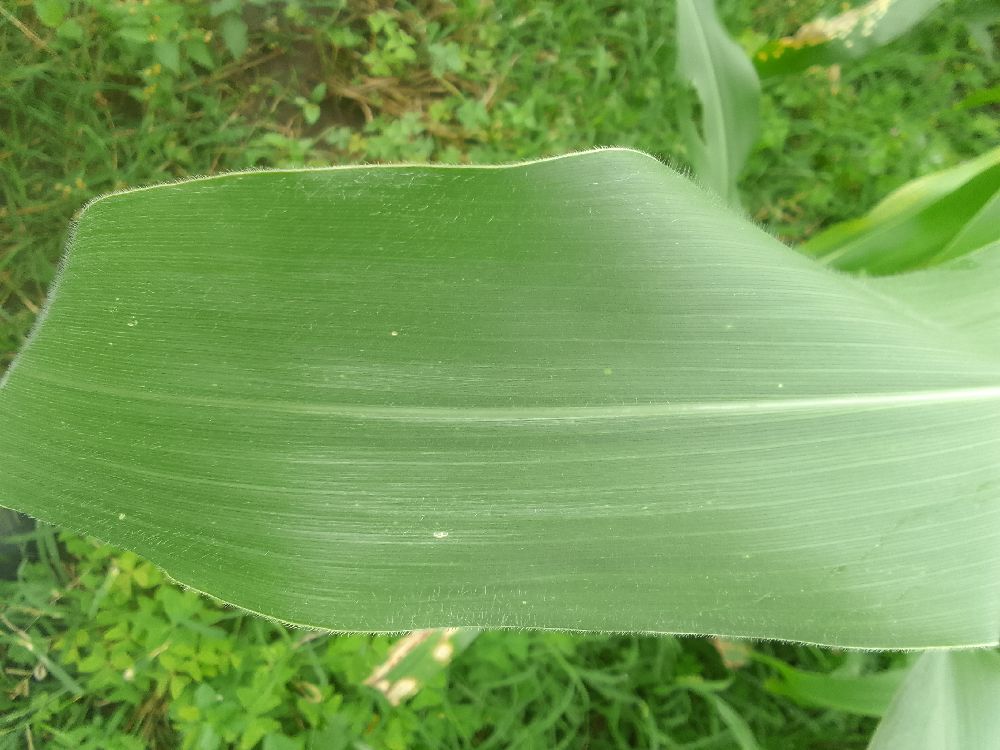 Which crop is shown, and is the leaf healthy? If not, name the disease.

maize, healthy
